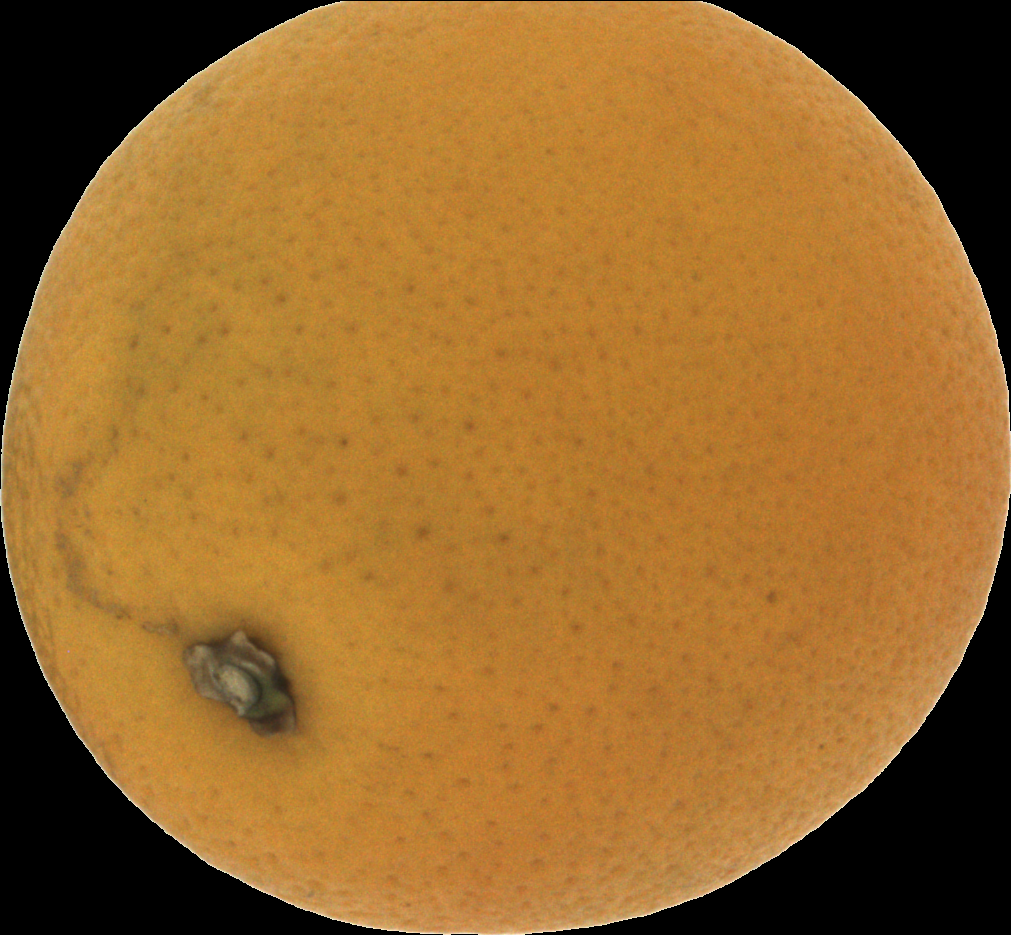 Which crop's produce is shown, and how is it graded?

orange, bad
